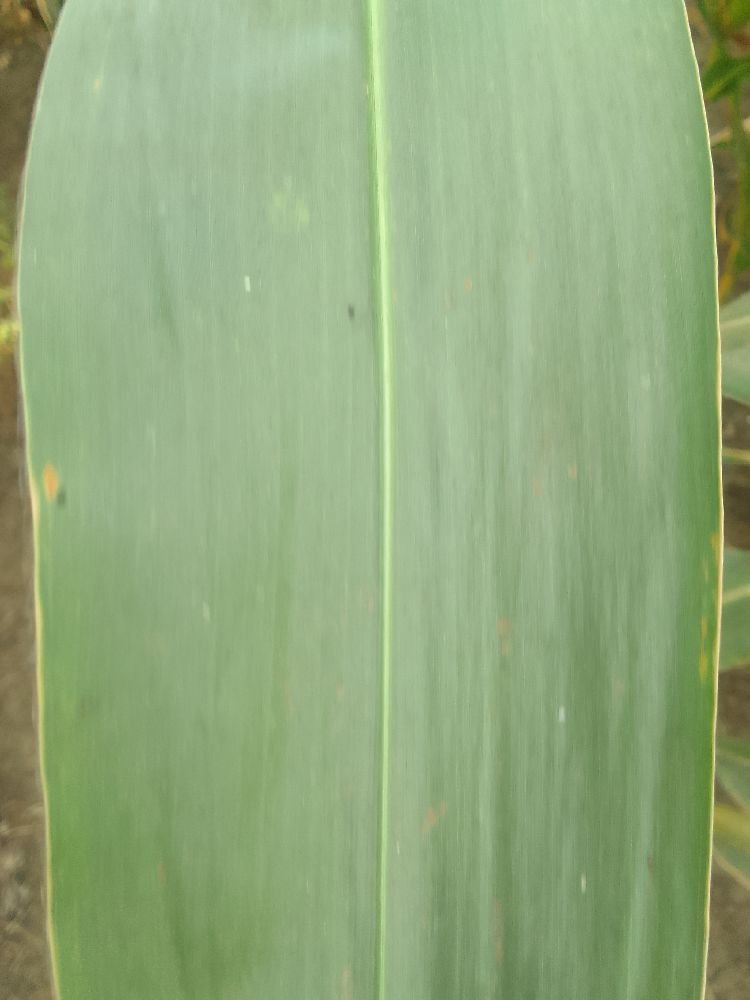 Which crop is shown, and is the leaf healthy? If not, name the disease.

maize, healthy
